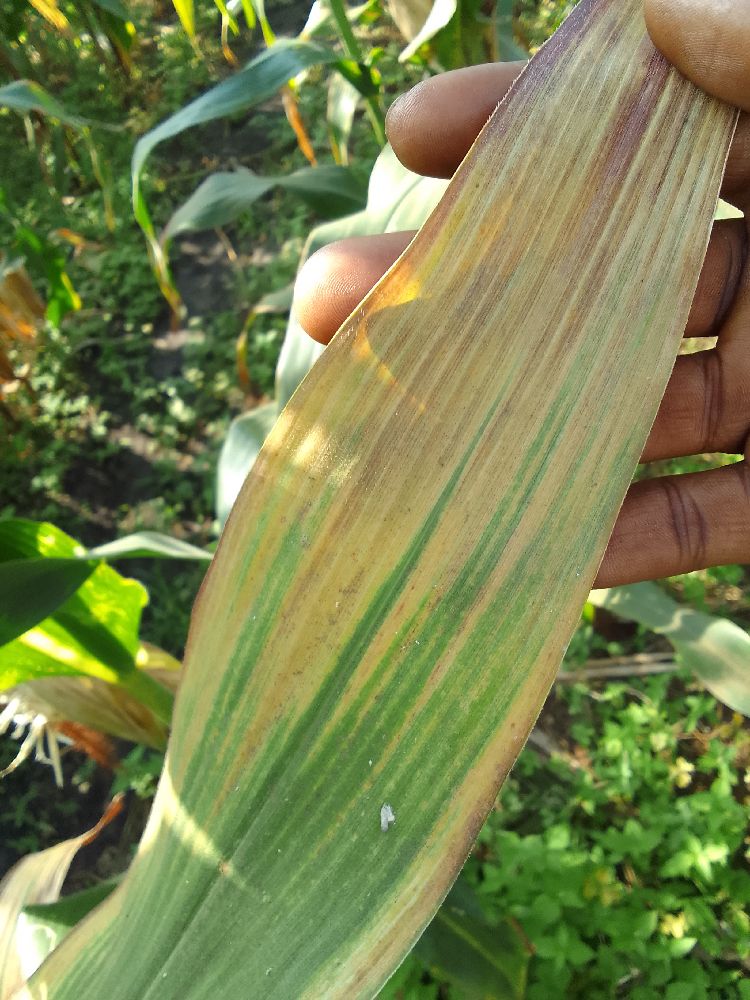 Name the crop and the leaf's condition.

maize, maize lethal necrosis
